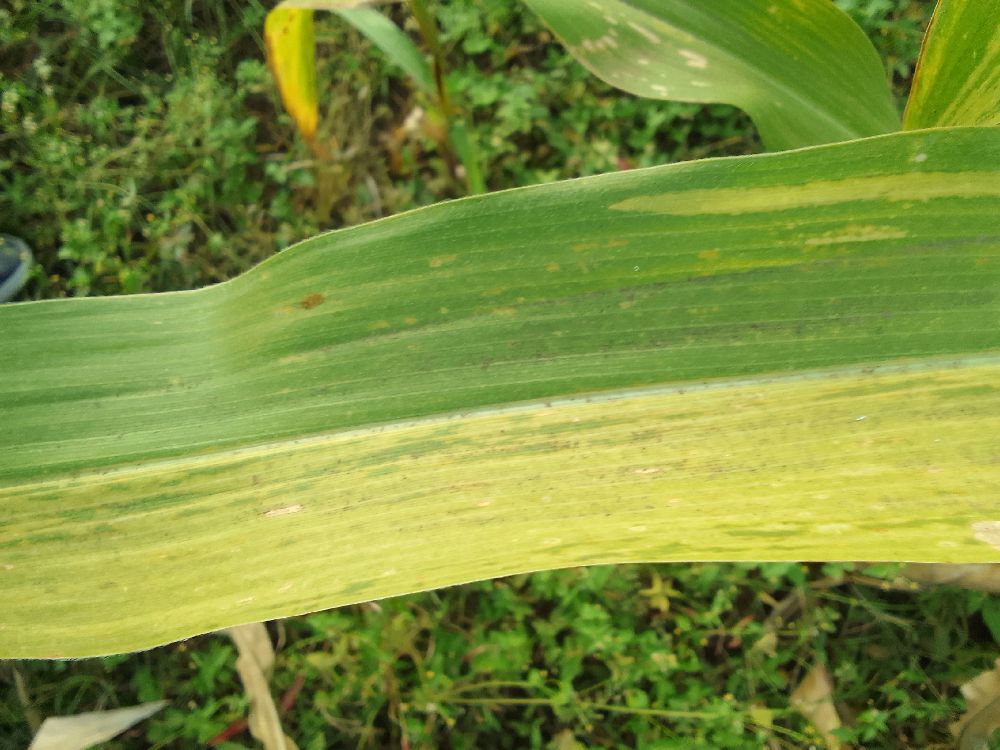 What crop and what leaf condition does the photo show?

maize, maize lethal necrosis
